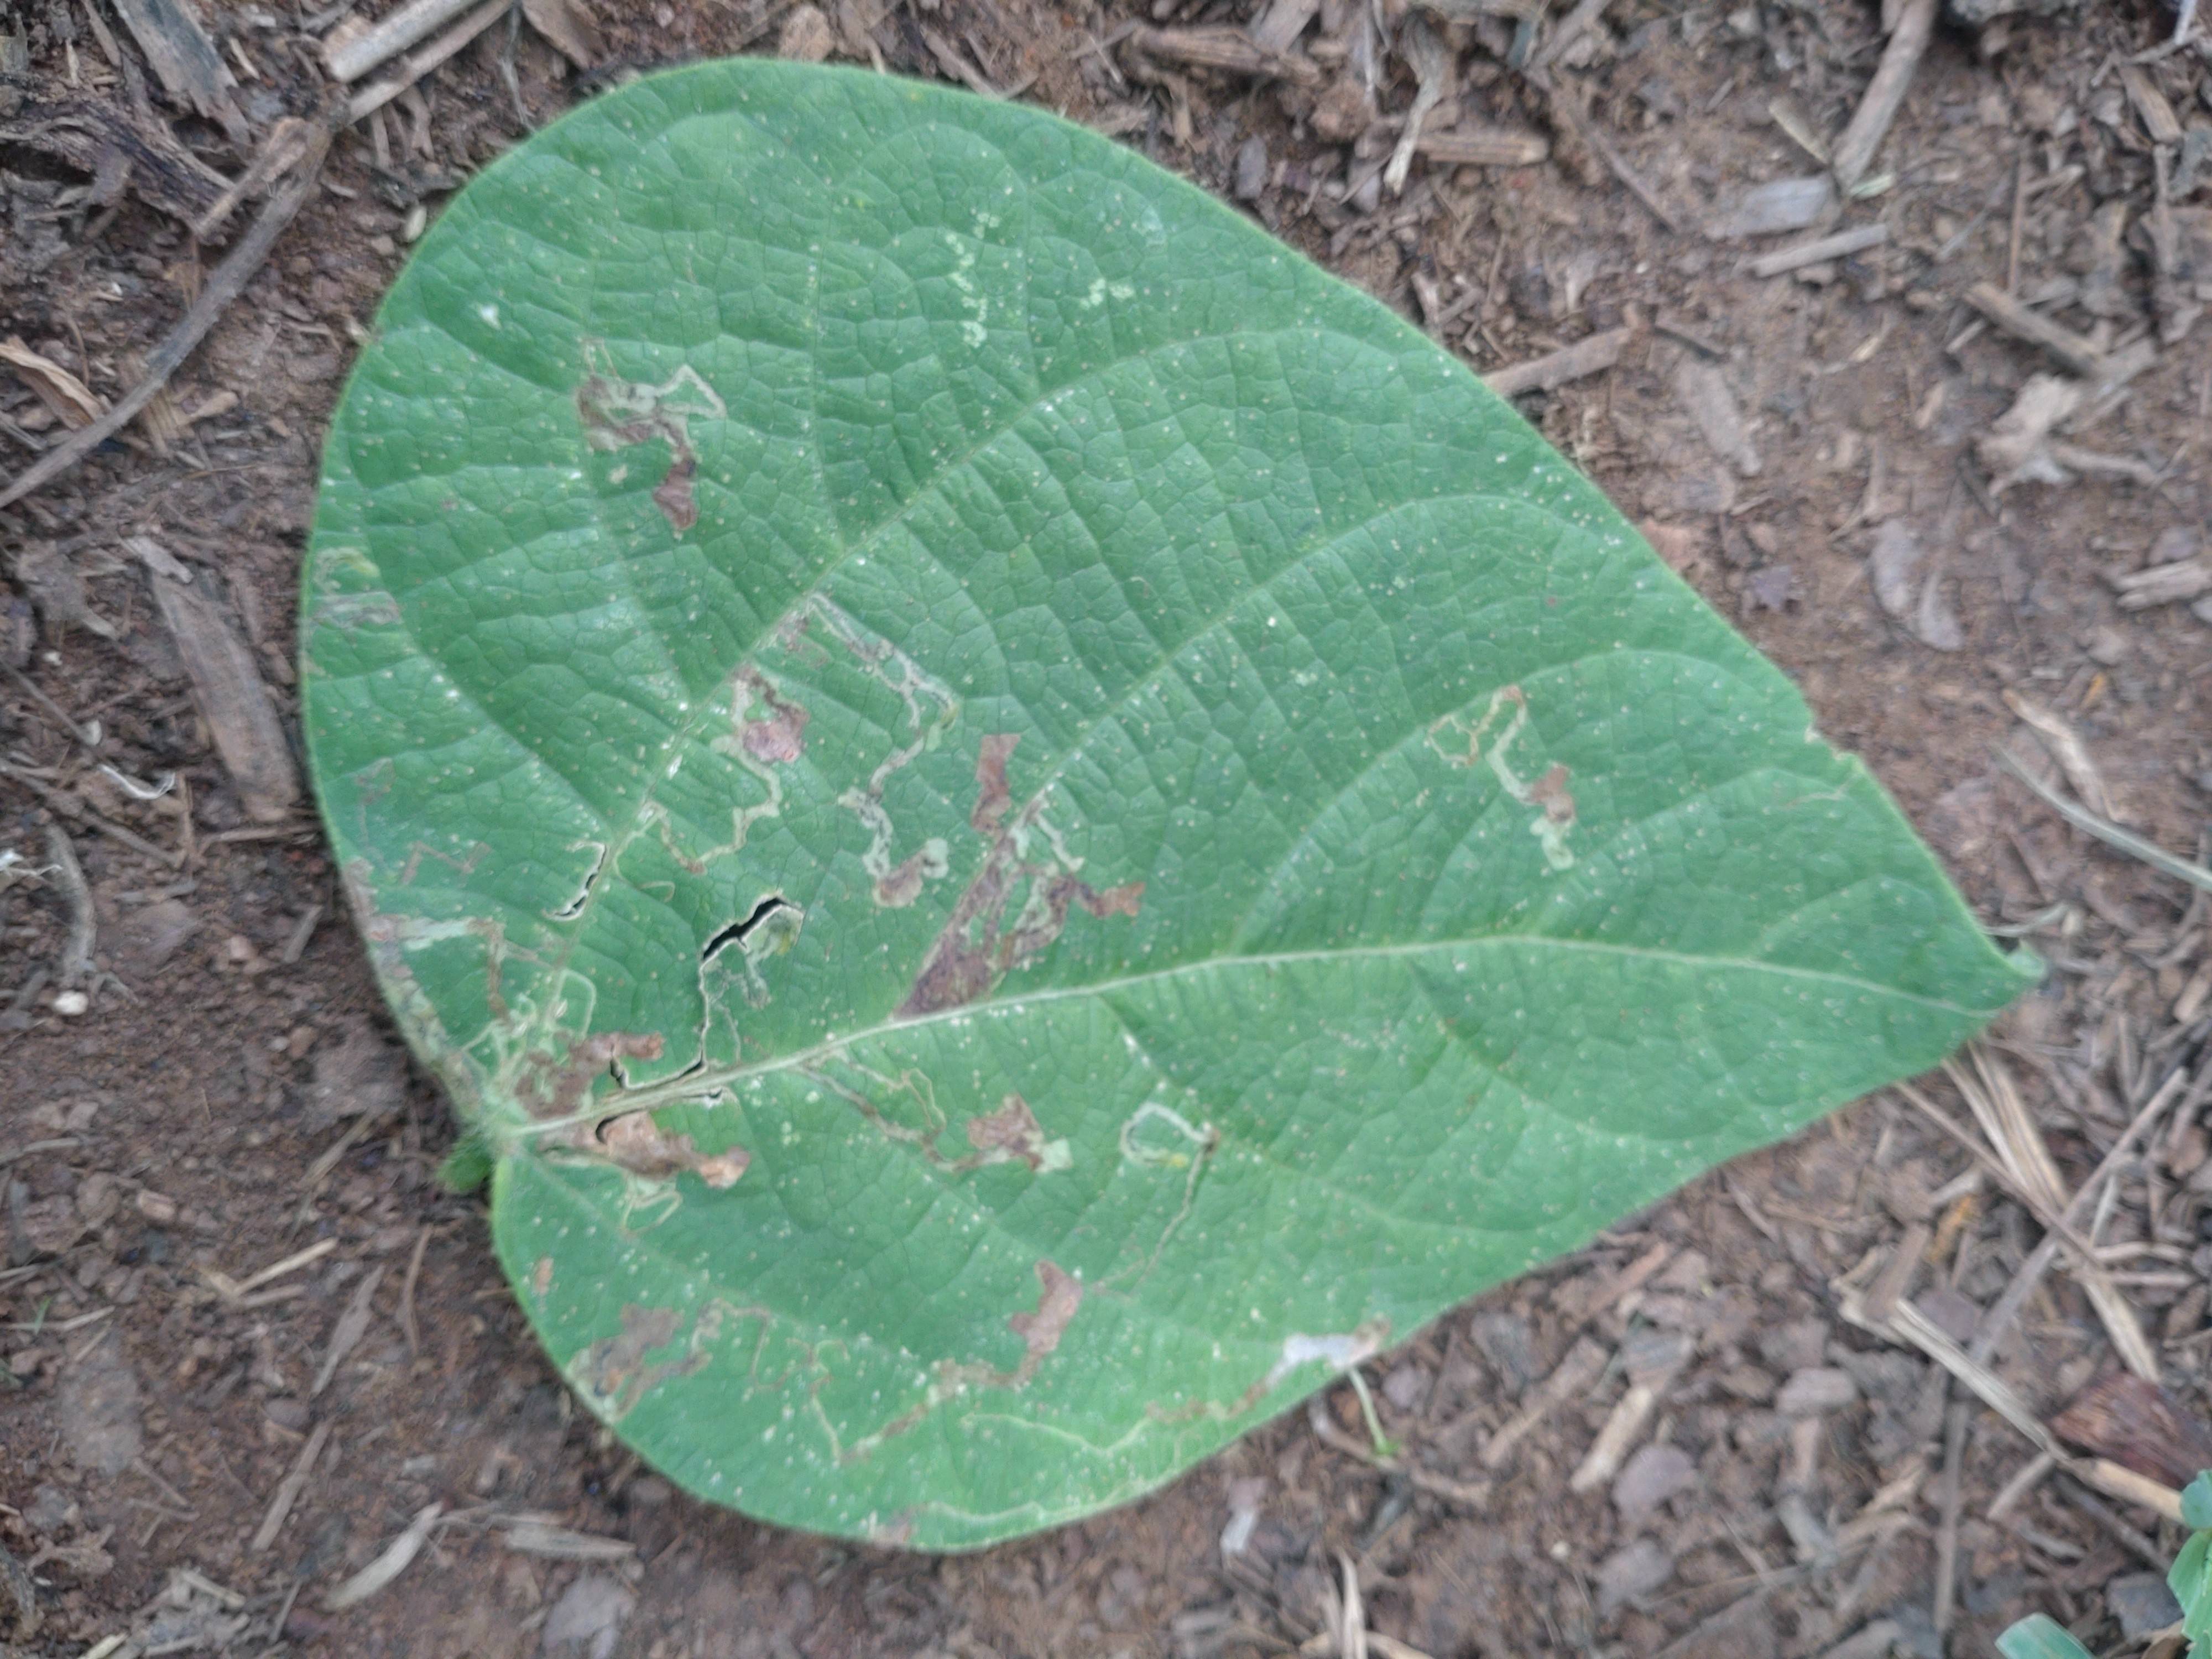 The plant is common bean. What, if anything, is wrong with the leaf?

anthracnose
